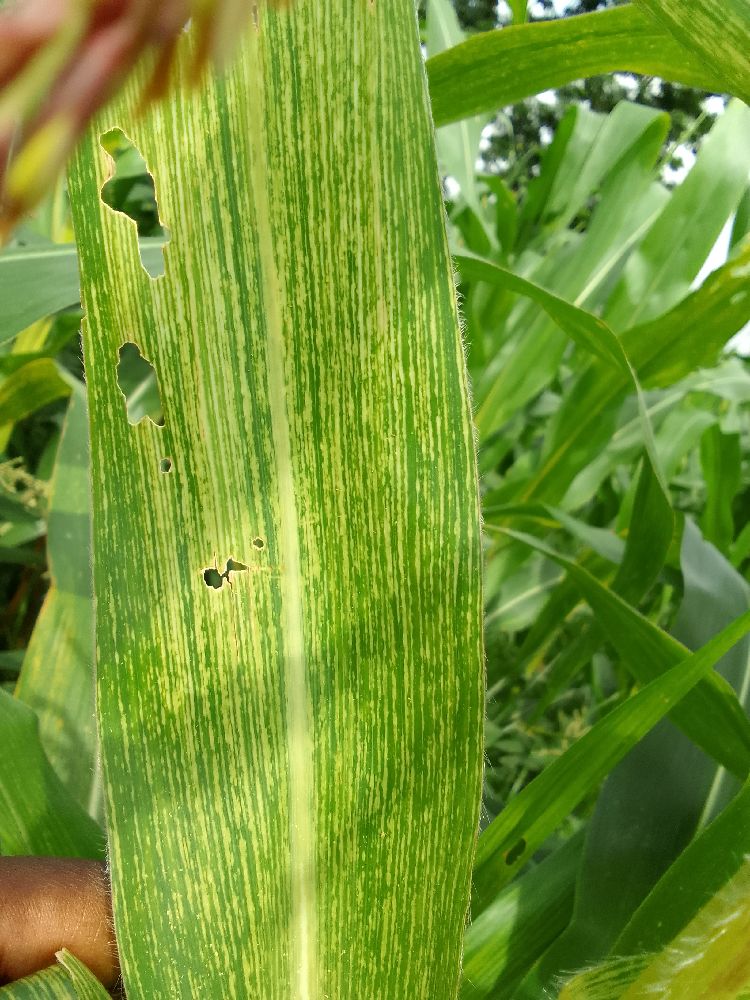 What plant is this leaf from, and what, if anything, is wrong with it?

maize, maize streak virus
